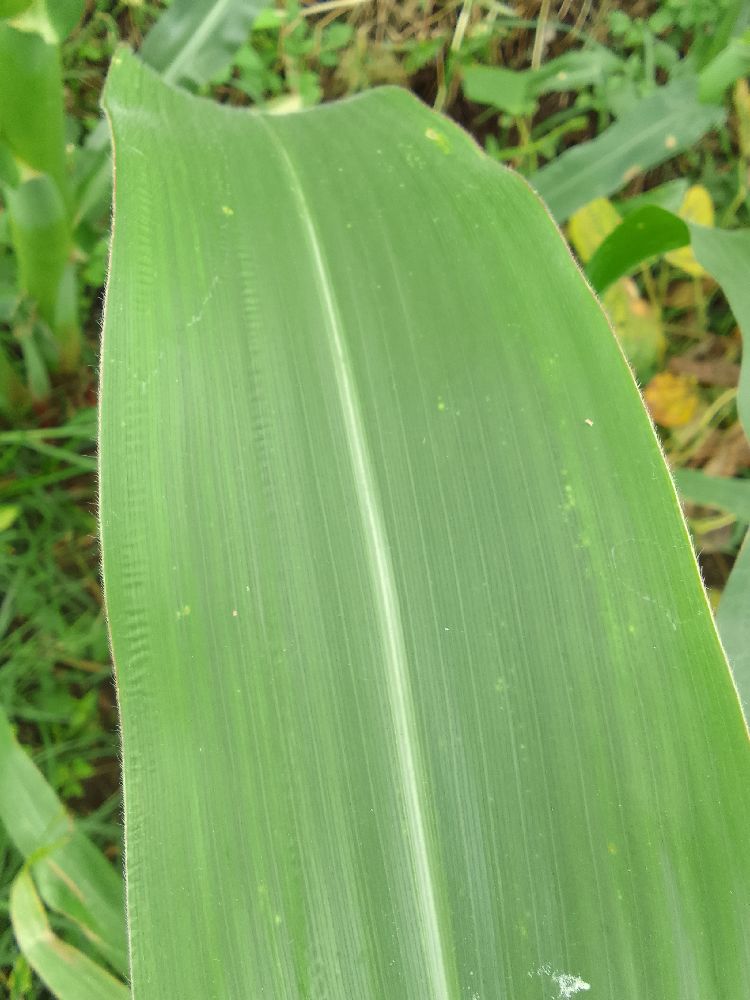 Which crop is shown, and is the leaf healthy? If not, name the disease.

maize, healthy
